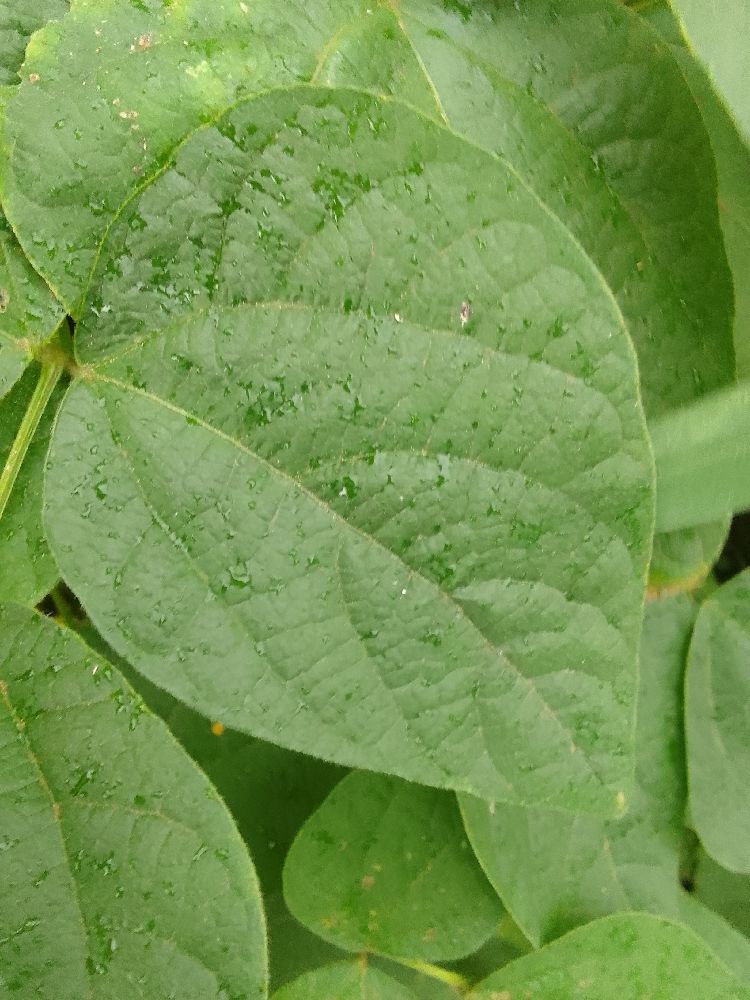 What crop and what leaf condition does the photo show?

common bean, healthy
